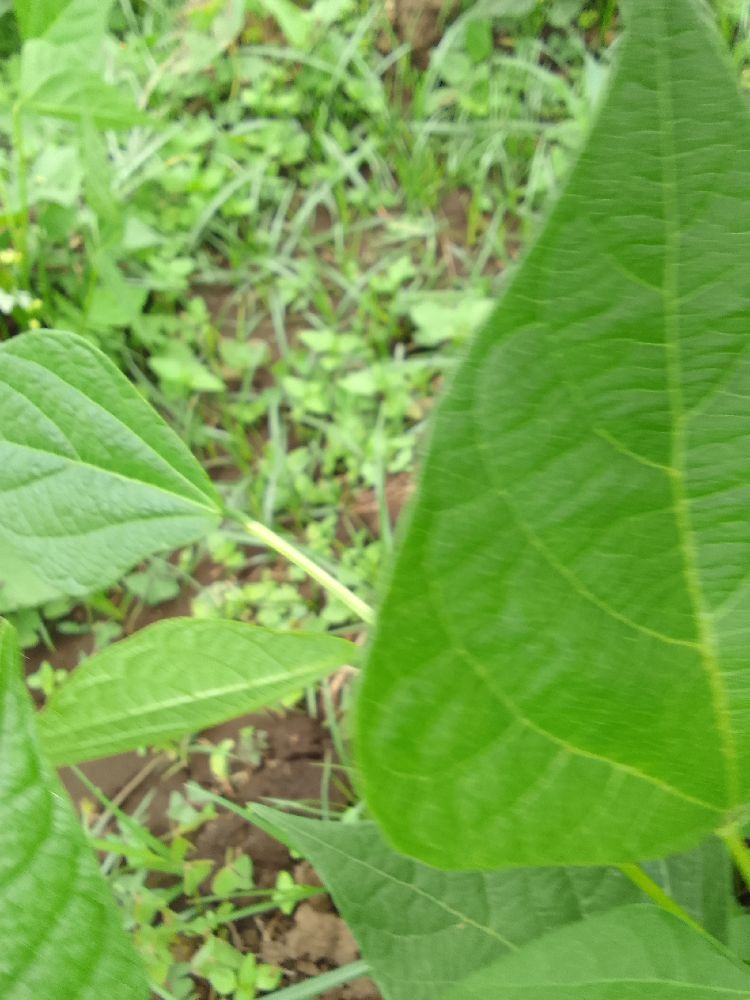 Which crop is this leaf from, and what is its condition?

common bean, healthy
